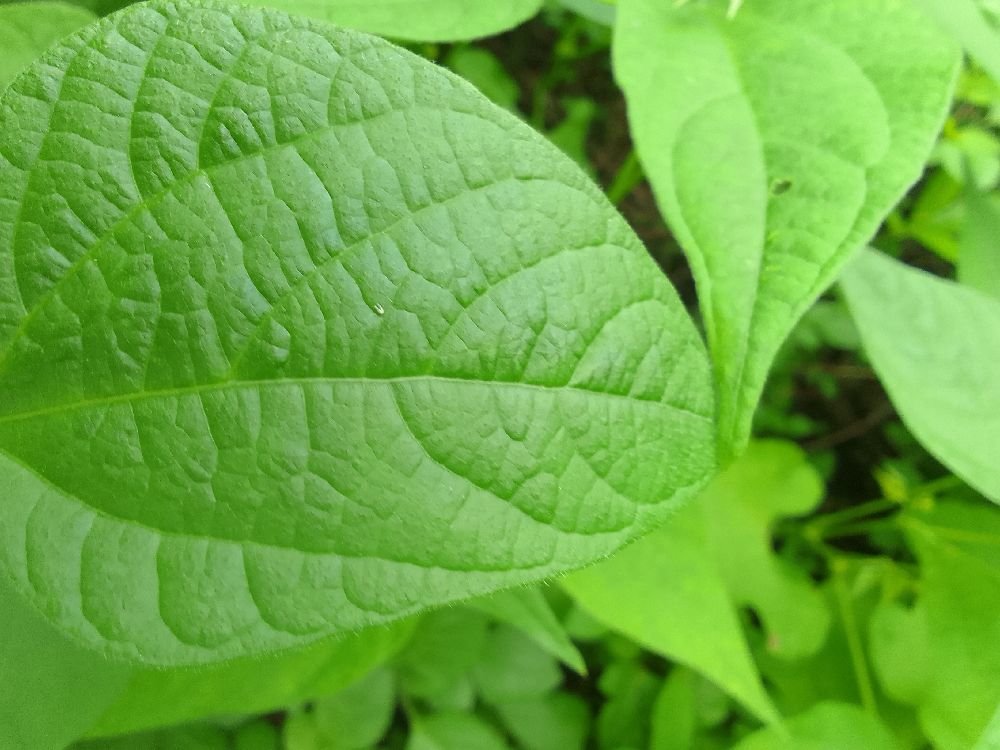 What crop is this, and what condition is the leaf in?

common bean, healthy
